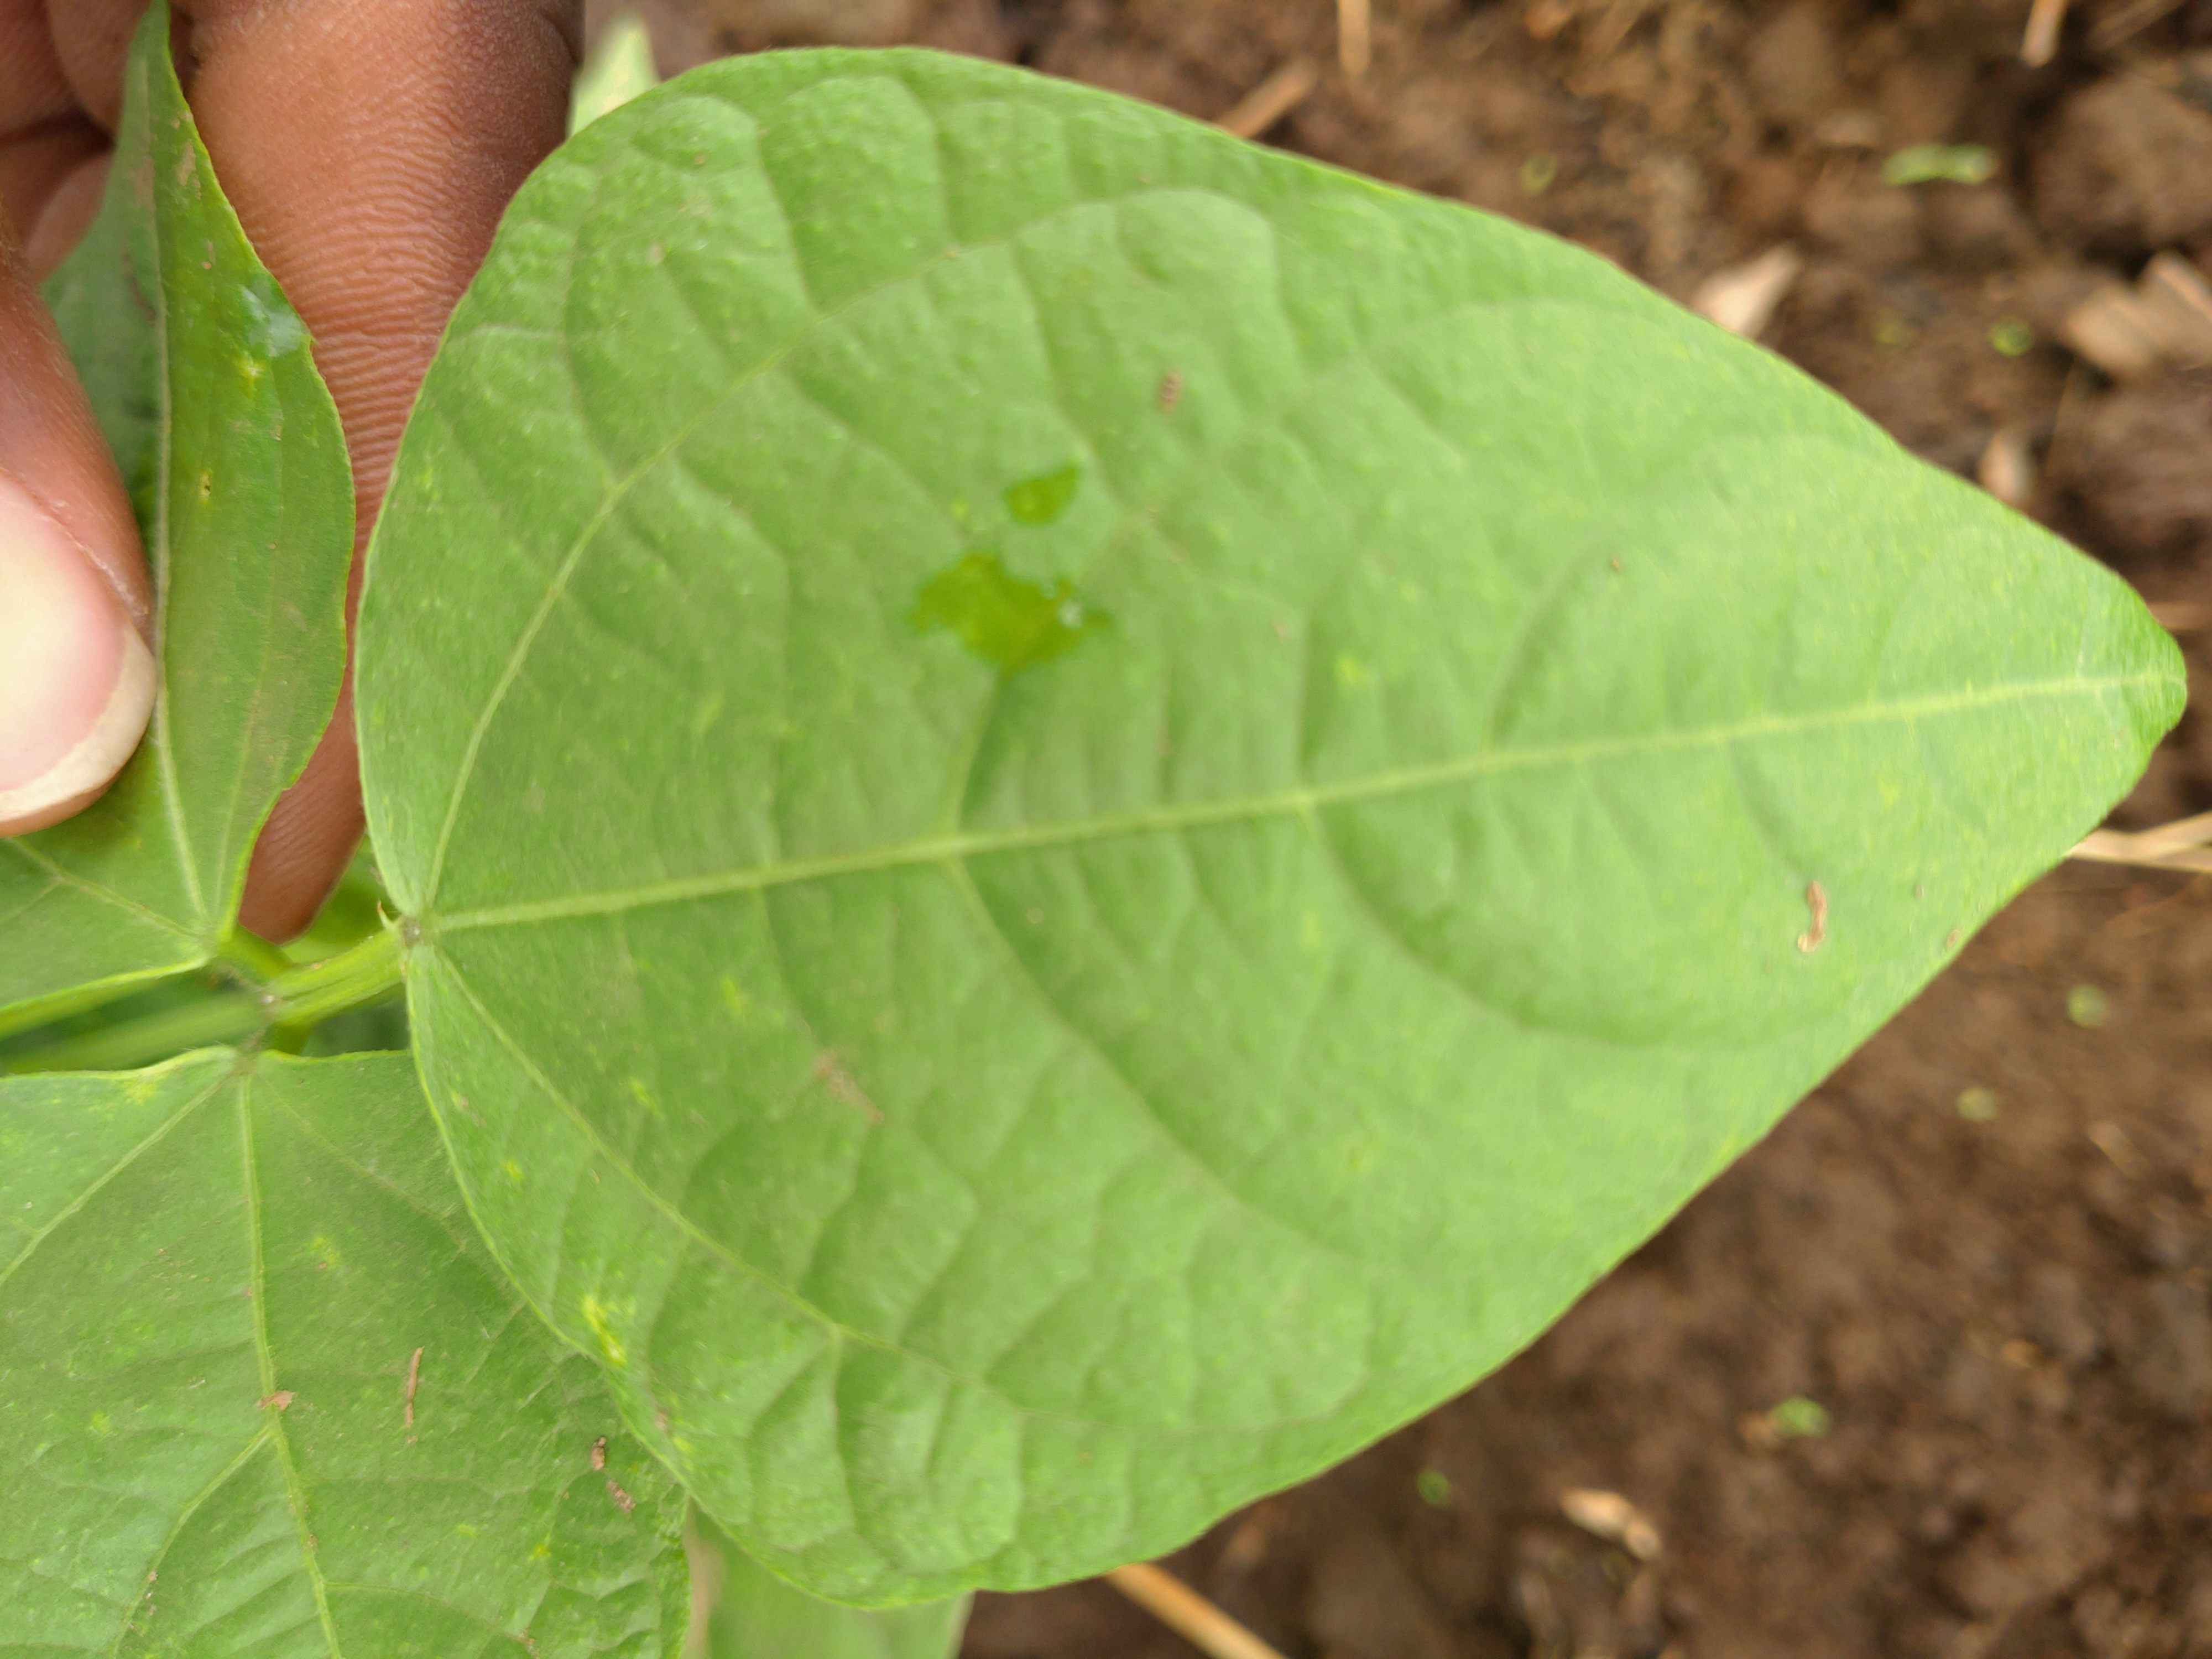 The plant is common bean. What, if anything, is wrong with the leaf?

healthy
